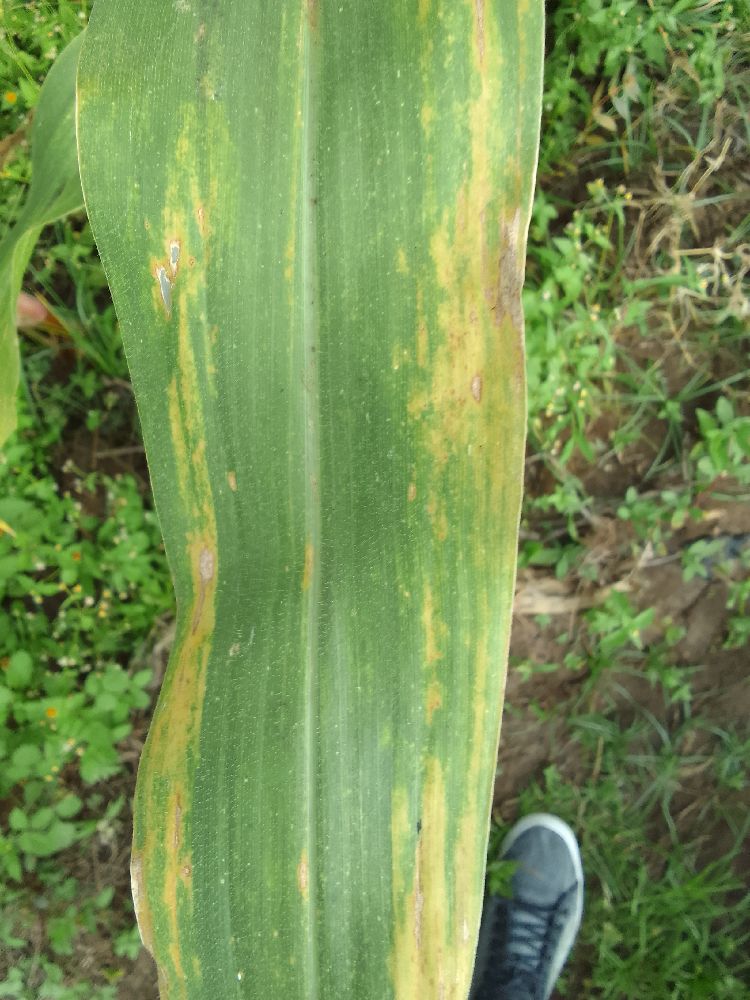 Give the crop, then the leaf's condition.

maize, maize lethal necrosis
